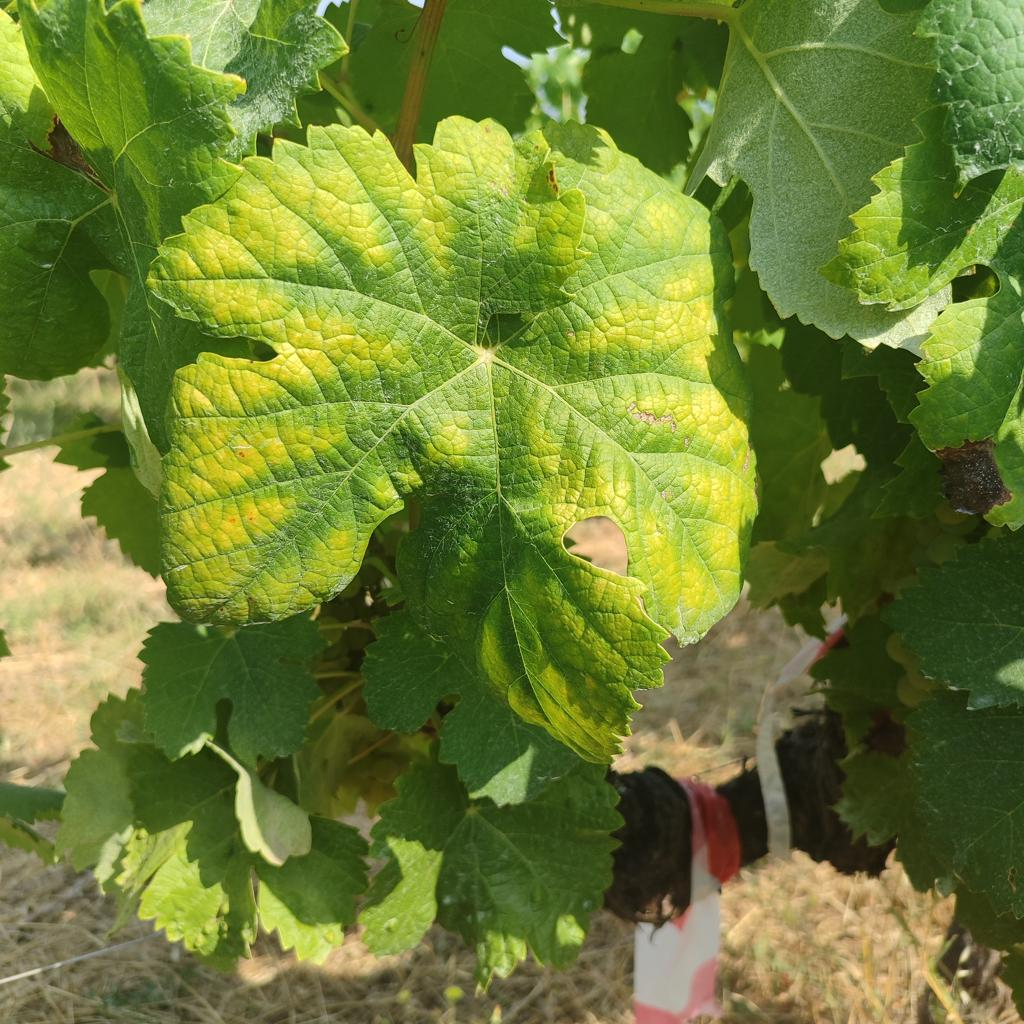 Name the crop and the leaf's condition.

grapevine, esca complex
